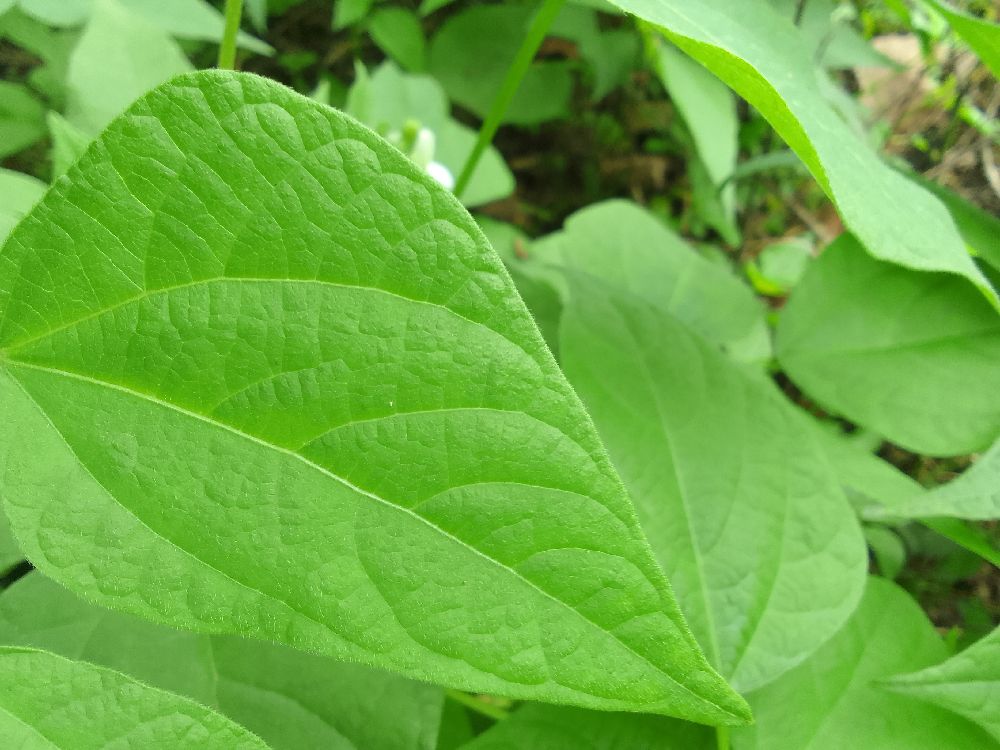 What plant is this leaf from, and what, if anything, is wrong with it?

common bean, healthy
